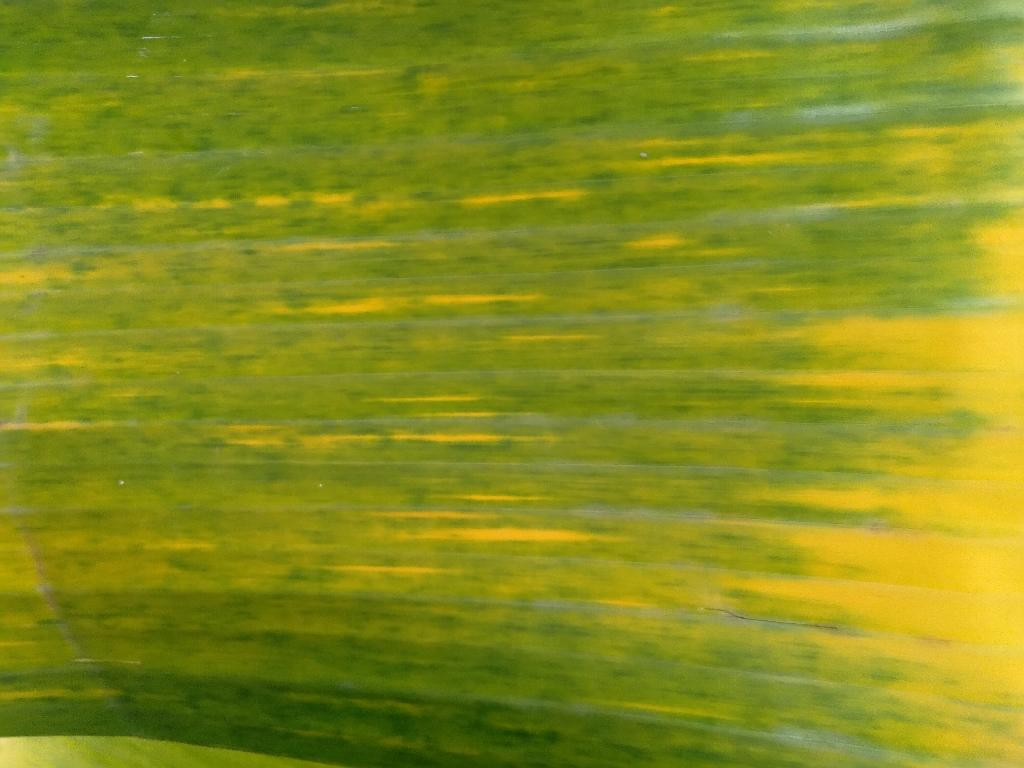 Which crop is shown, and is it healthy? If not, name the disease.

banana, fusarium wilt race 1
